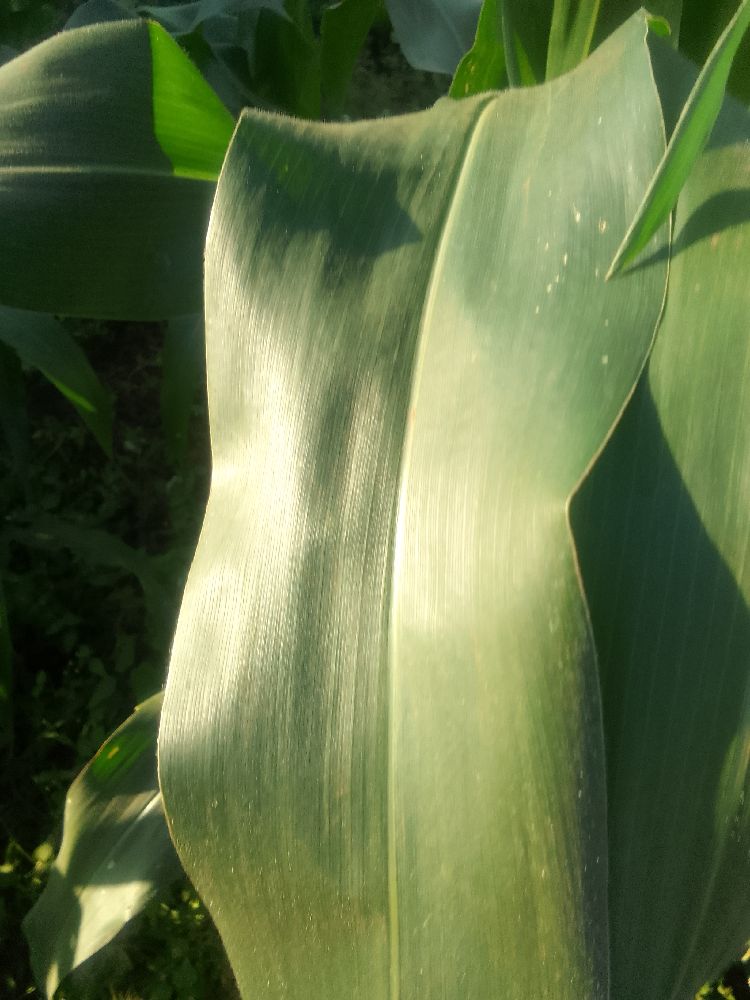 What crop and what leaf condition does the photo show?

maize, healthy
